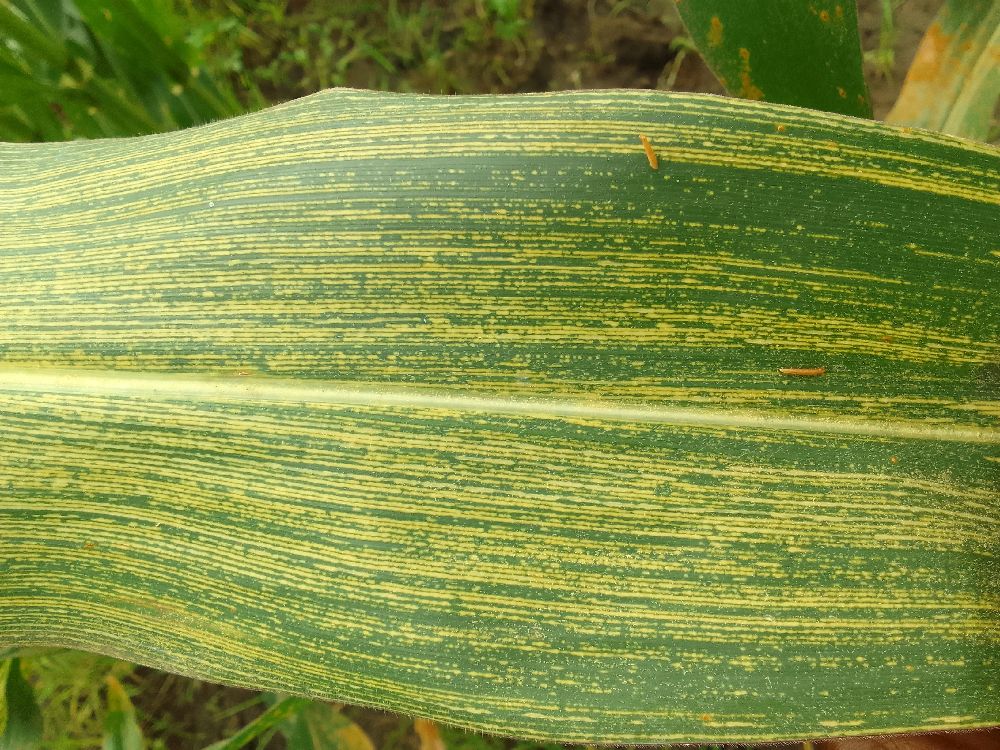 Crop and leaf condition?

maize, maize streak virus
